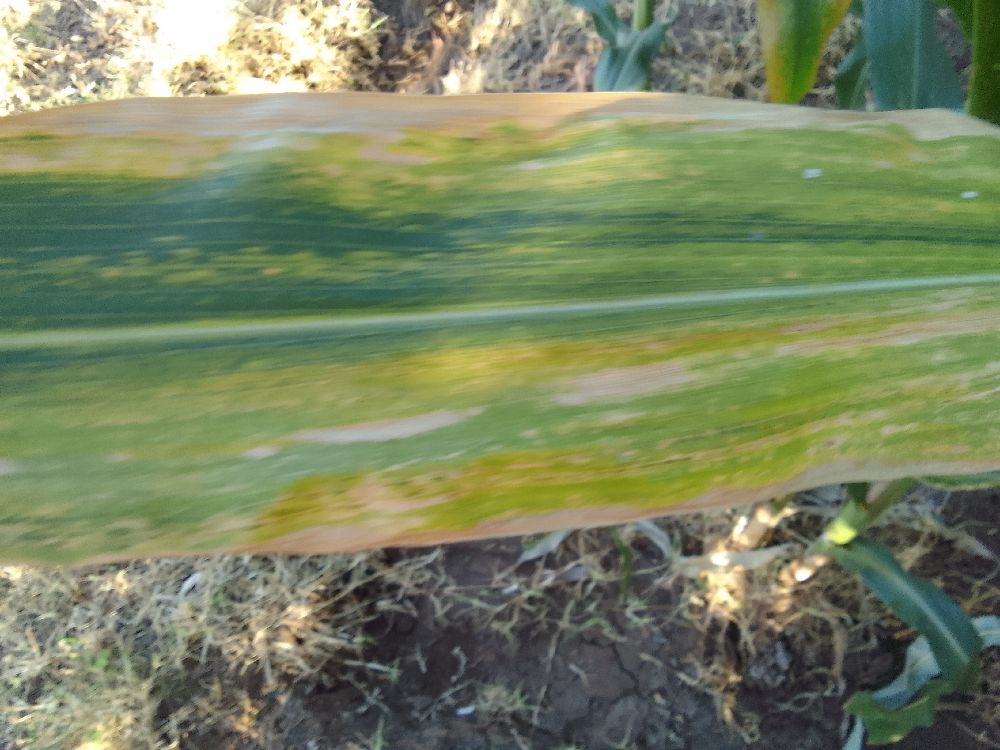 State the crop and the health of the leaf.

maize, maize lethal necrosis
